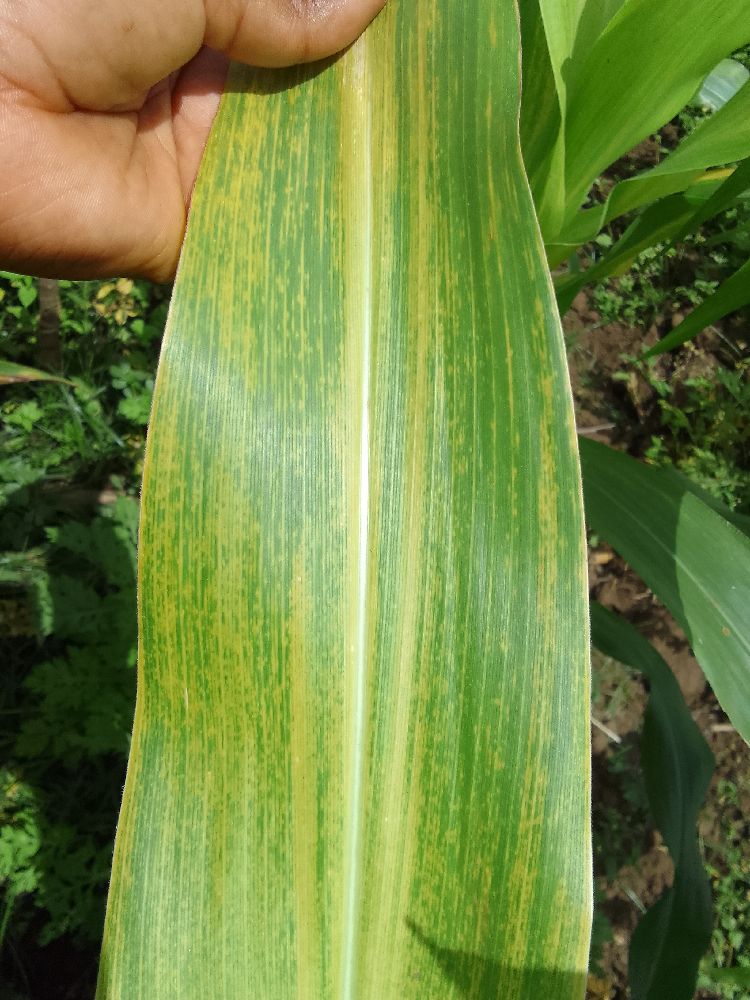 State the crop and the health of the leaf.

maize, maize lethal necrosis
